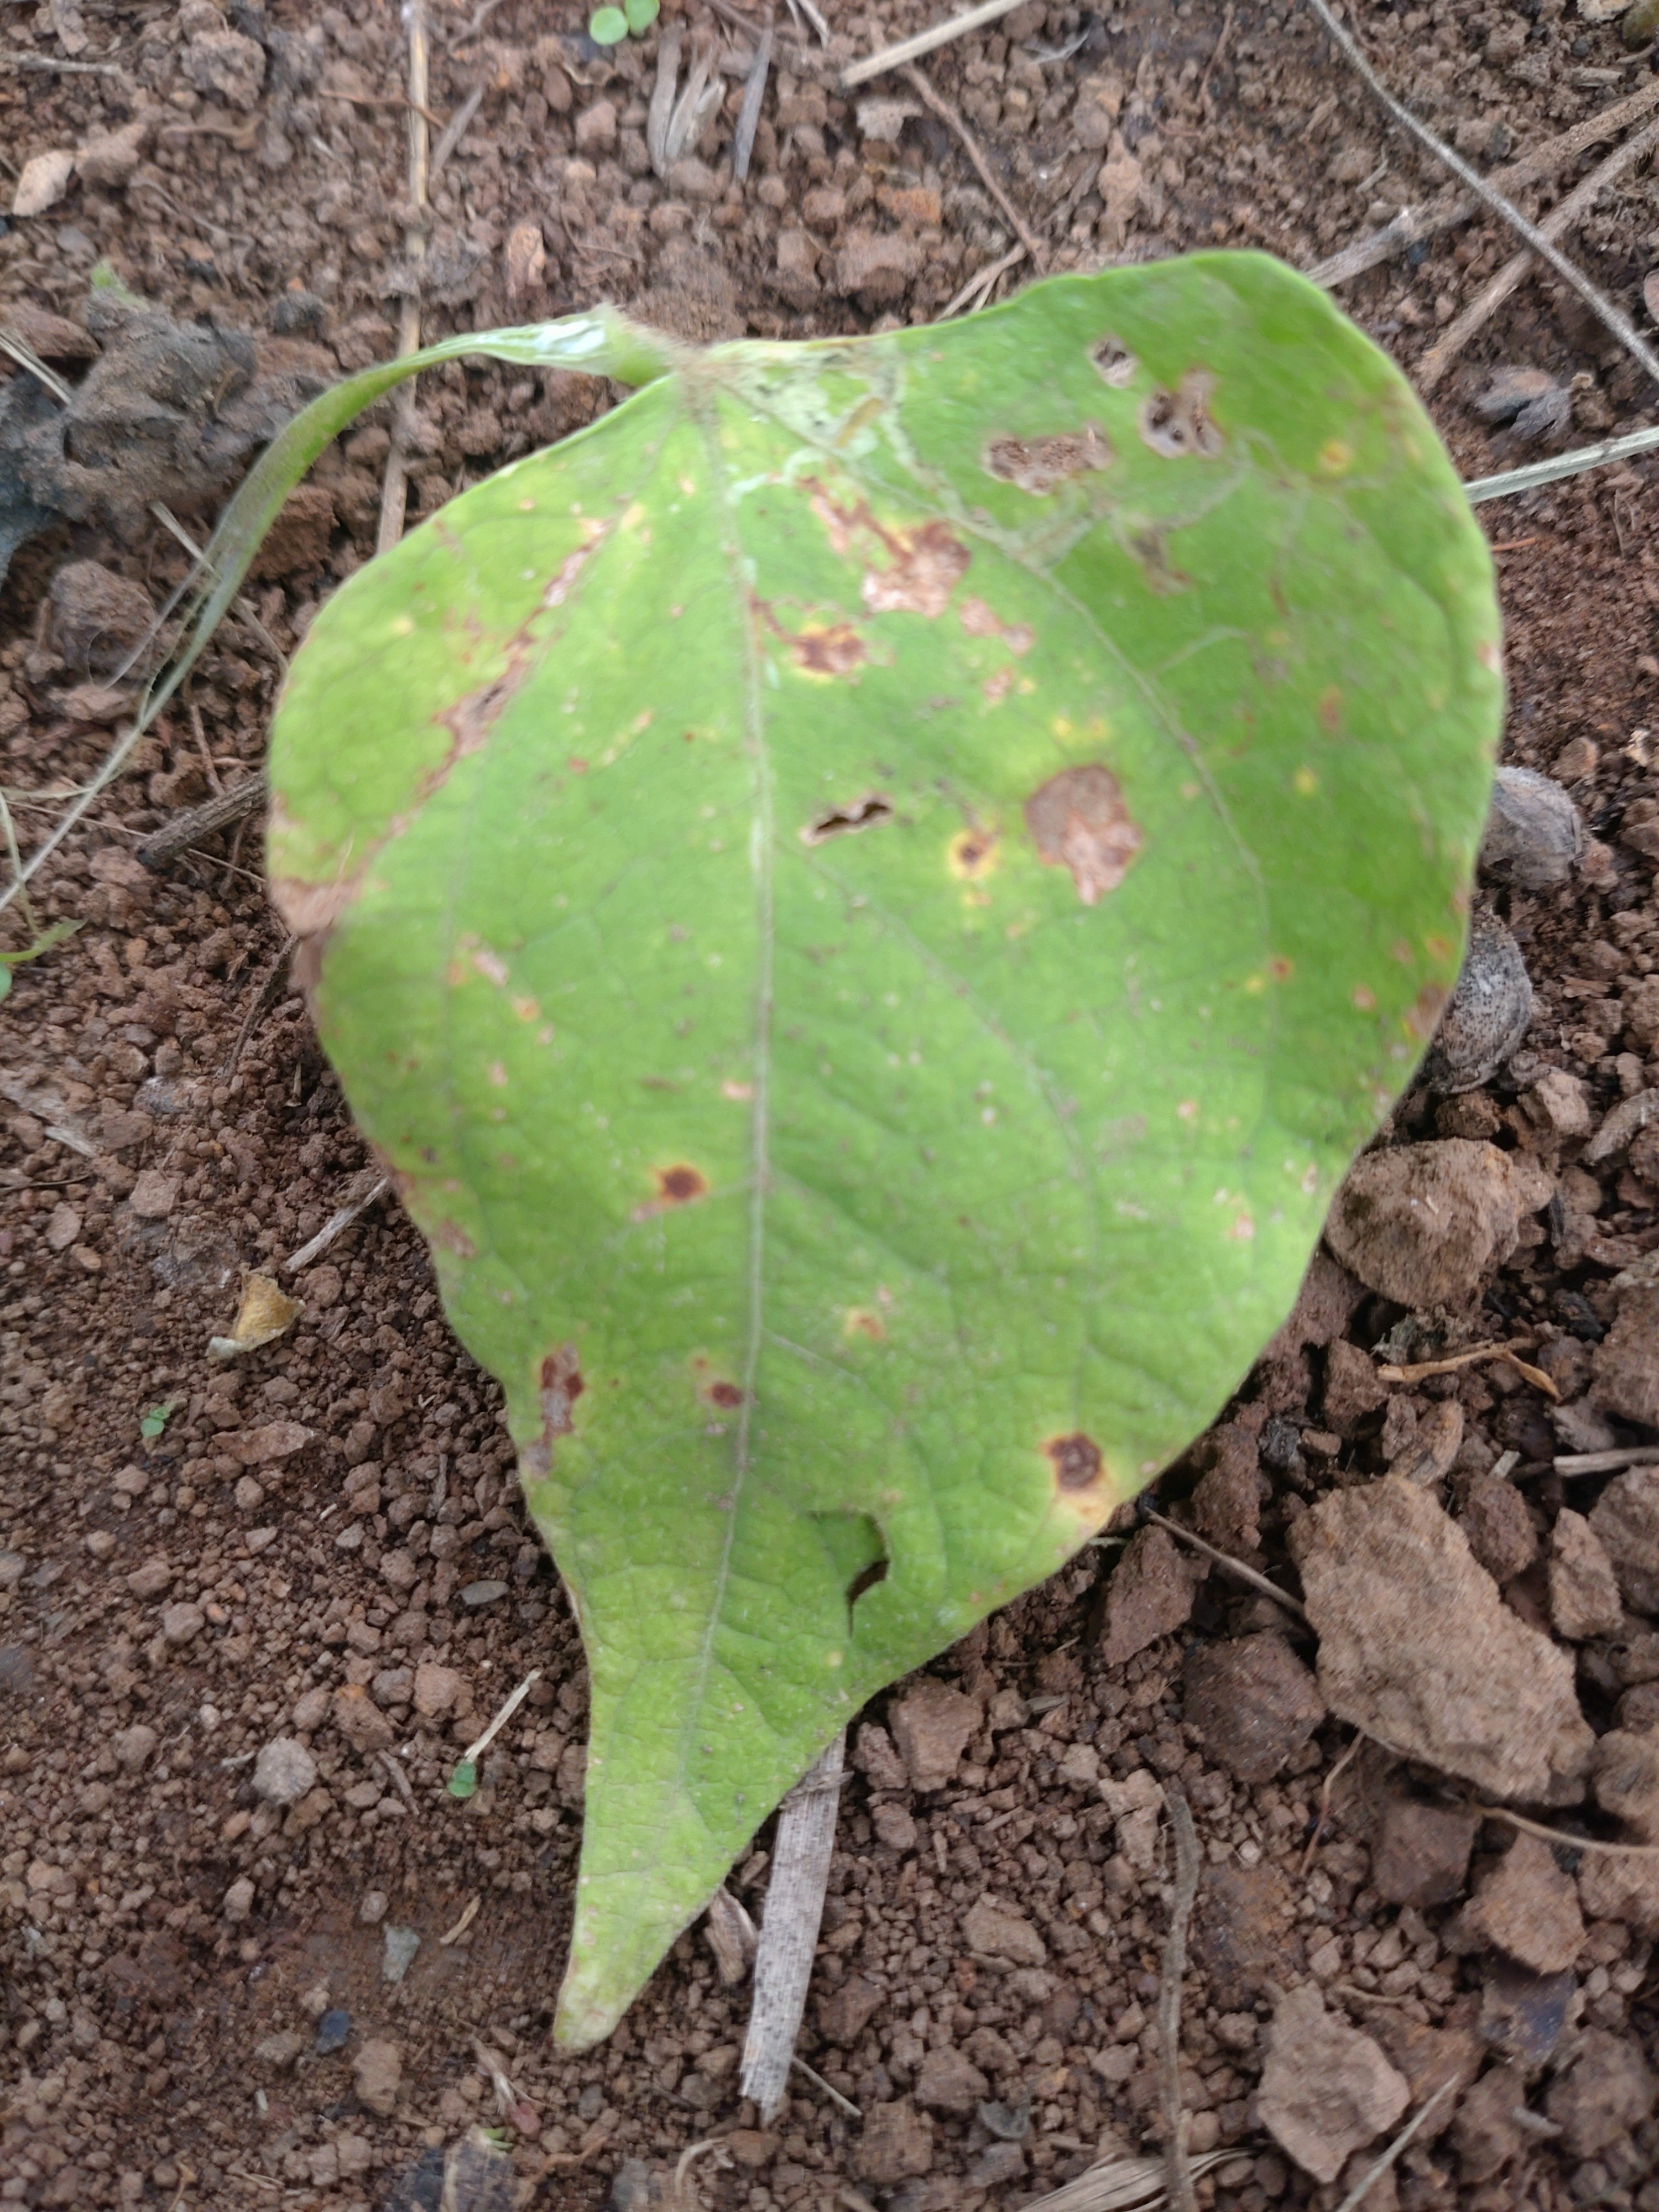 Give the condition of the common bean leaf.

rust
